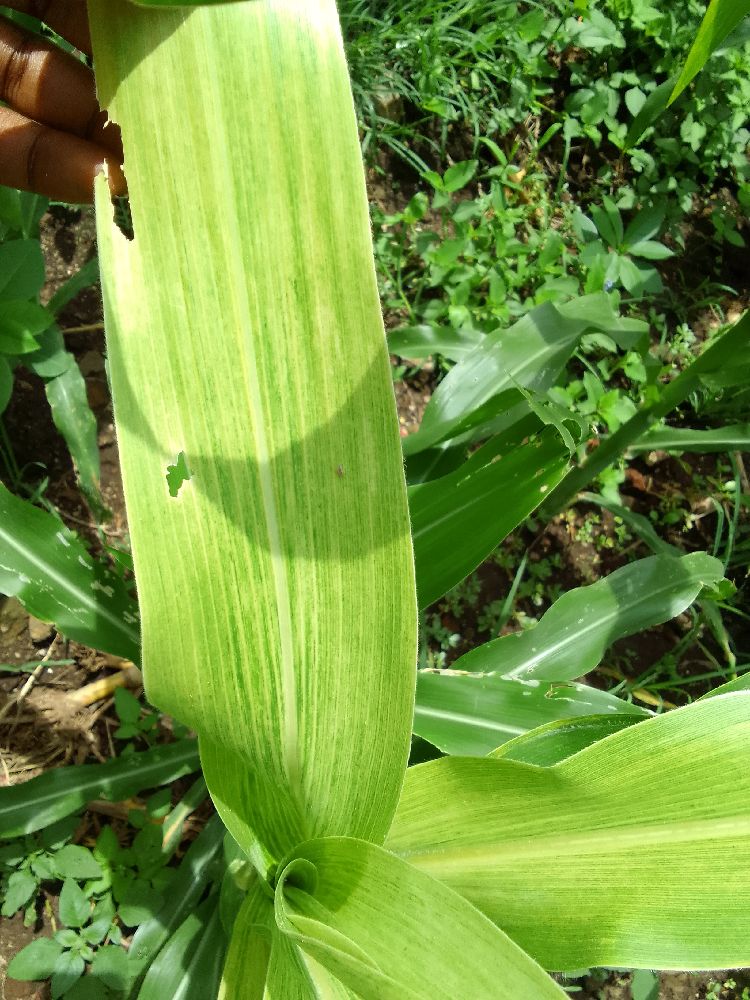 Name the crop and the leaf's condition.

maize, maize lethal necrosis
